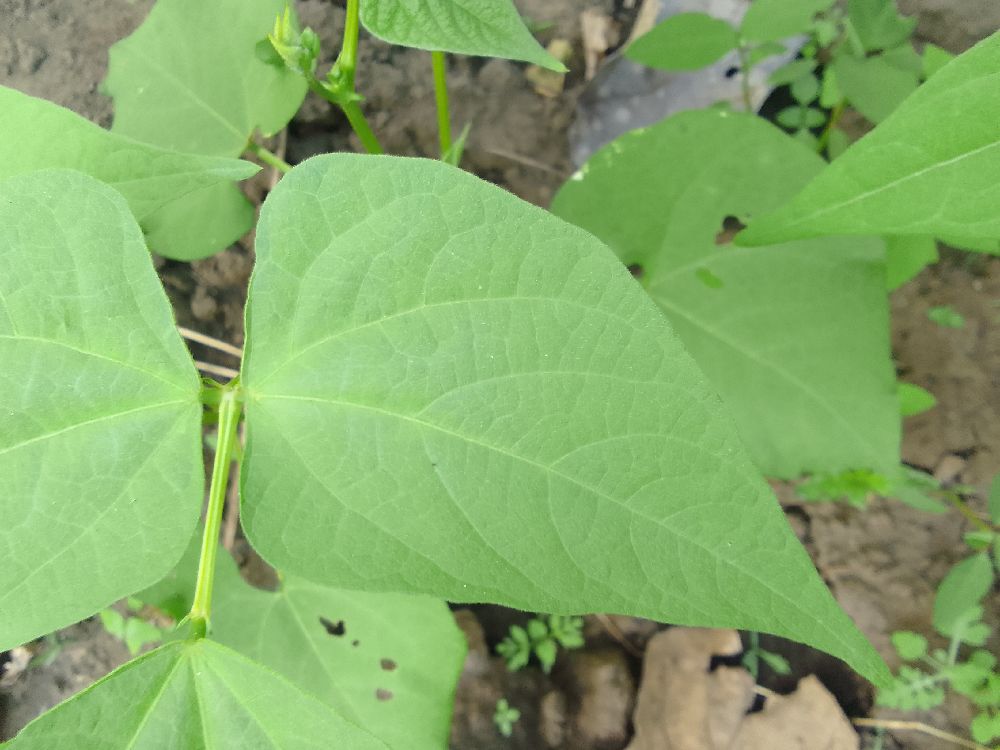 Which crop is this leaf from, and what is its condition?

common bean, healthy
